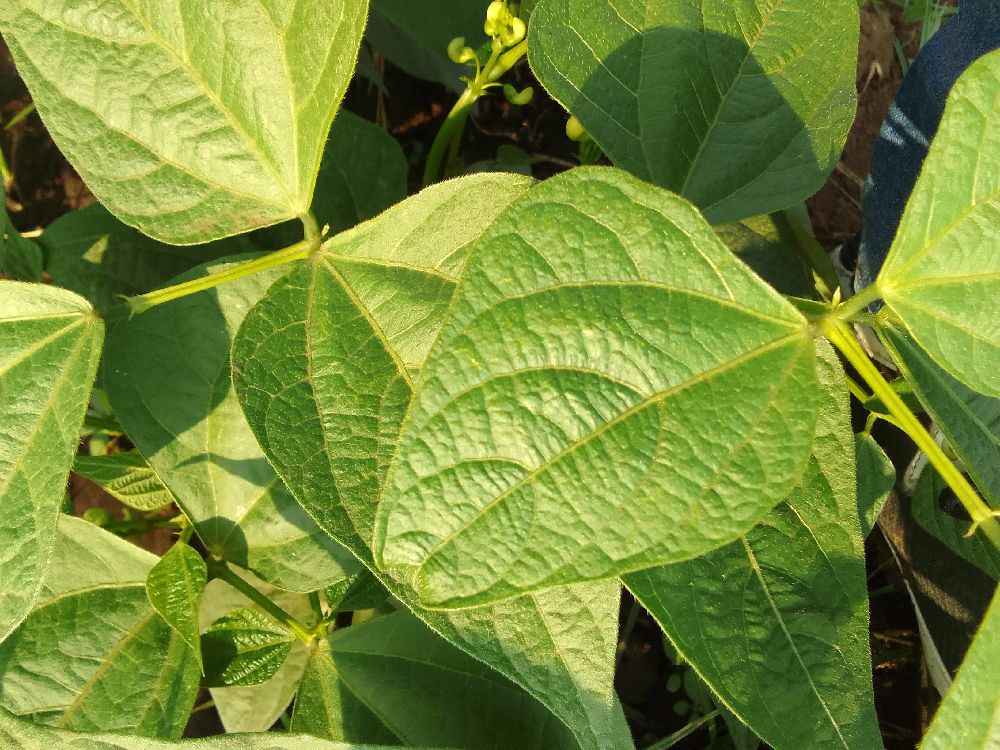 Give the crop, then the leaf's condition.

common bean, healthy
